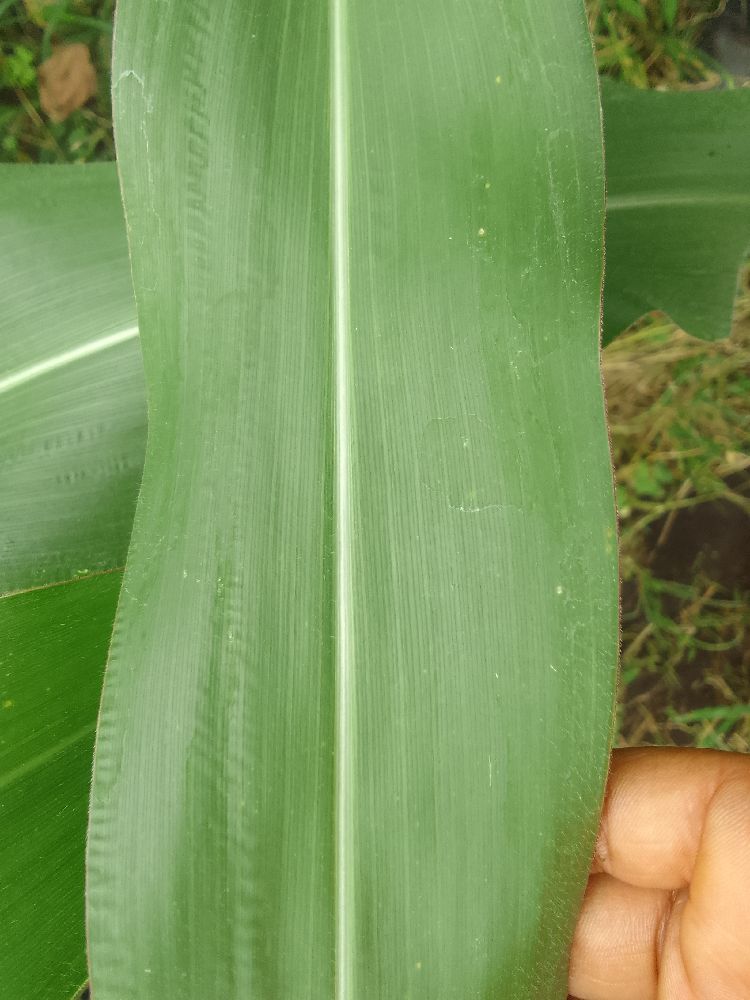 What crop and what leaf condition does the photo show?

maize, healthy
